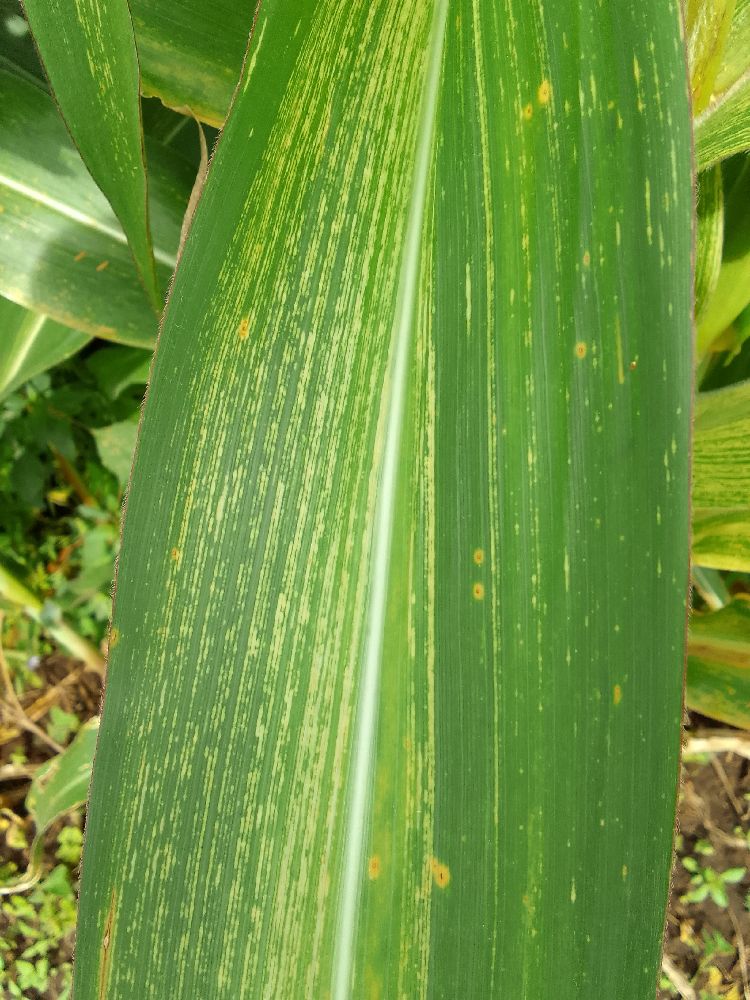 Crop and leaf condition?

maize, maize streak virus
